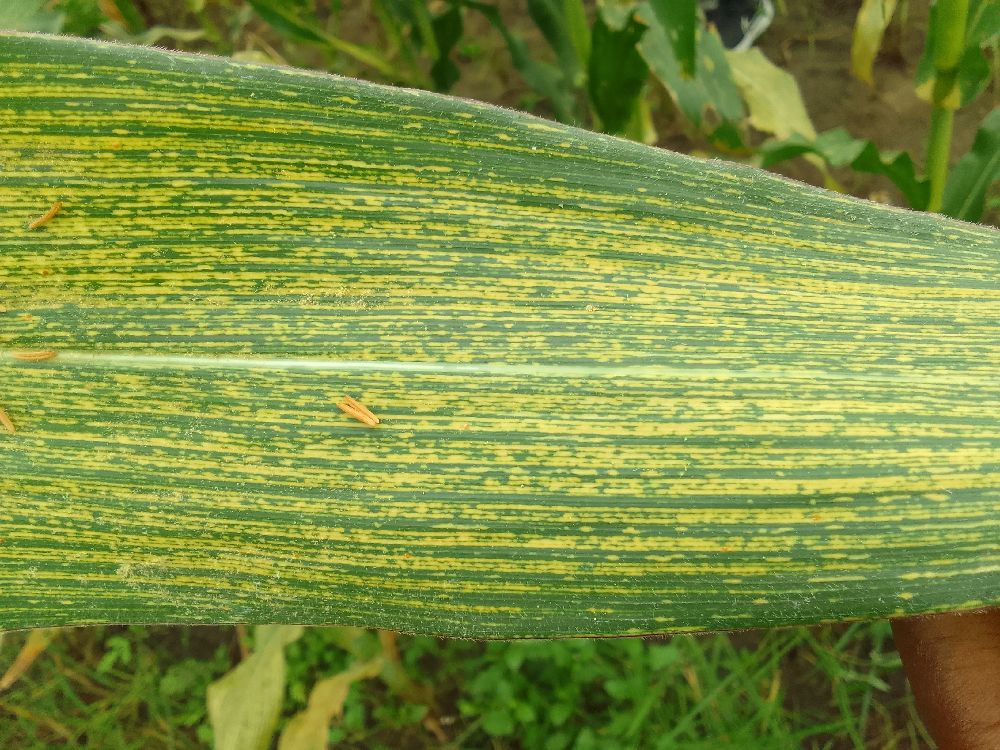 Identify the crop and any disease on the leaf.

maize, maize streak virus
